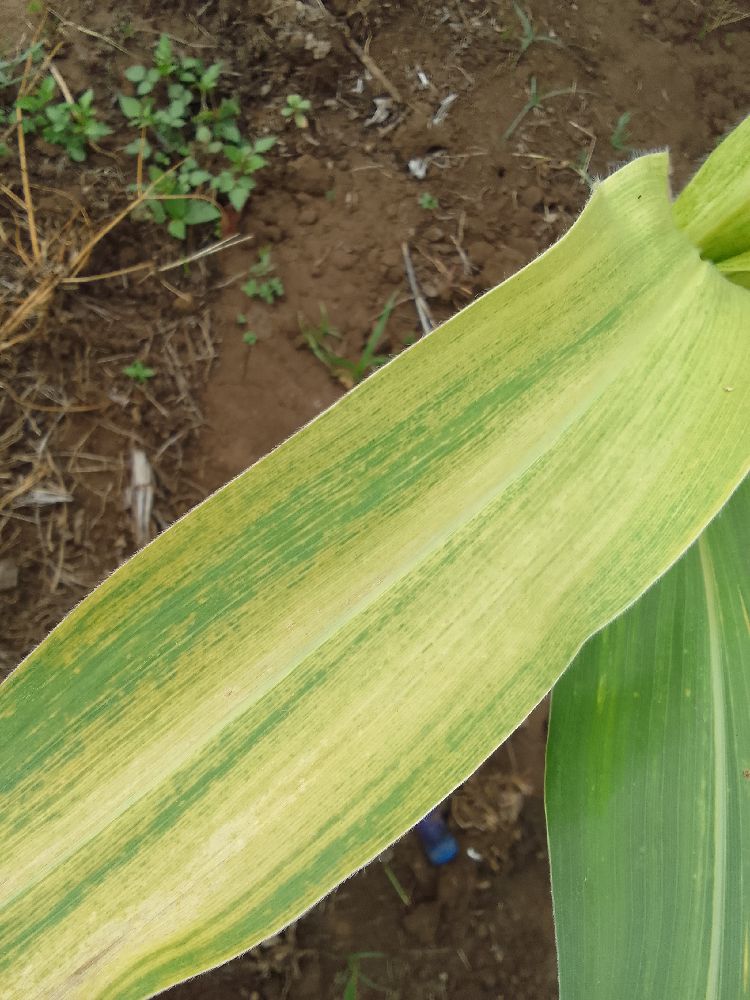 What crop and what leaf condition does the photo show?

maize, maize lethal necrosis
